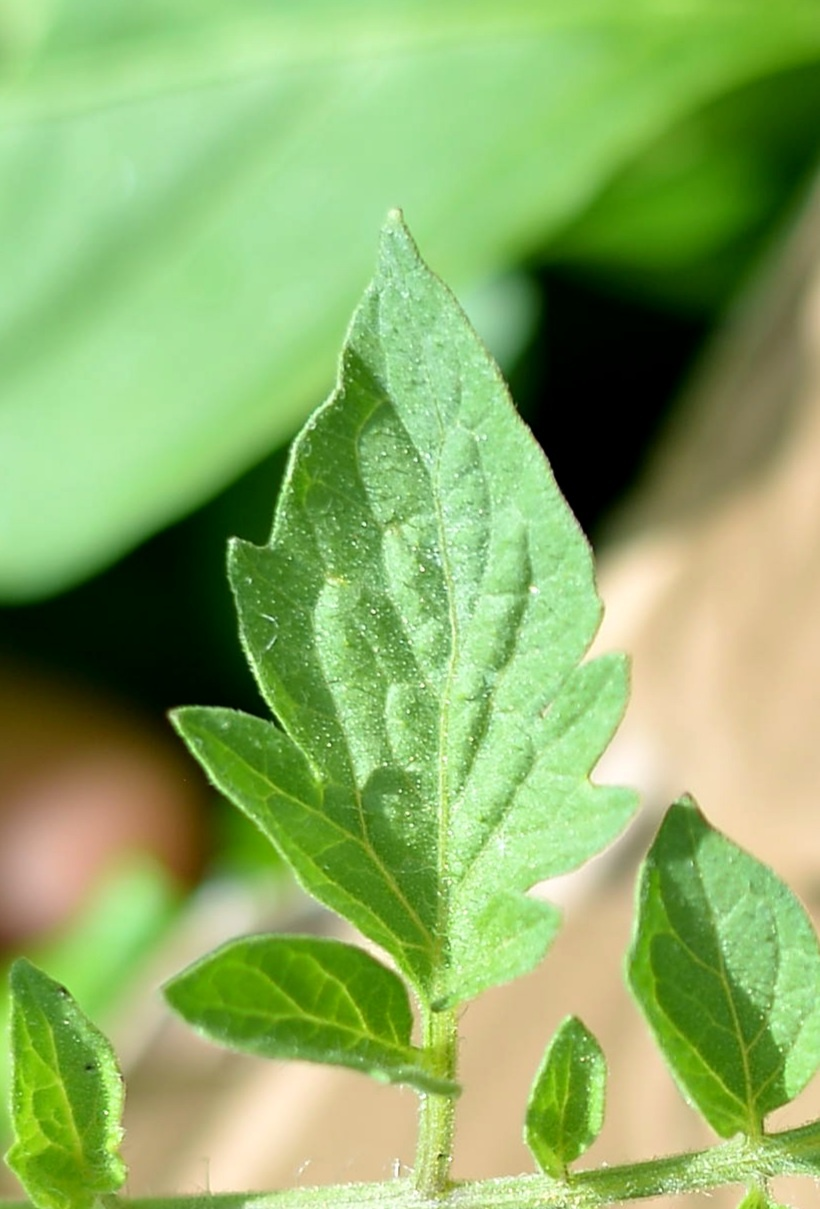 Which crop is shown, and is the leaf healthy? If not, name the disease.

tomato, healthy
